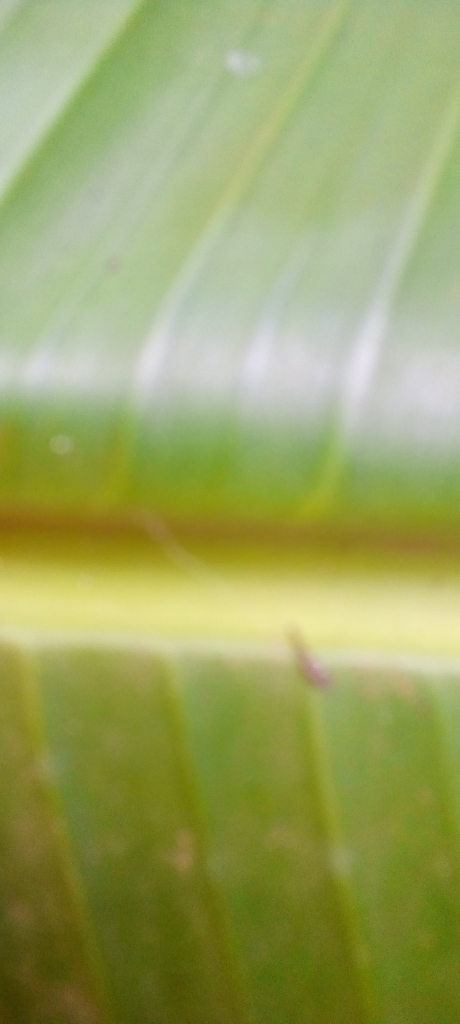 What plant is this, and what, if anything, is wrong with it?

banana, healthy
